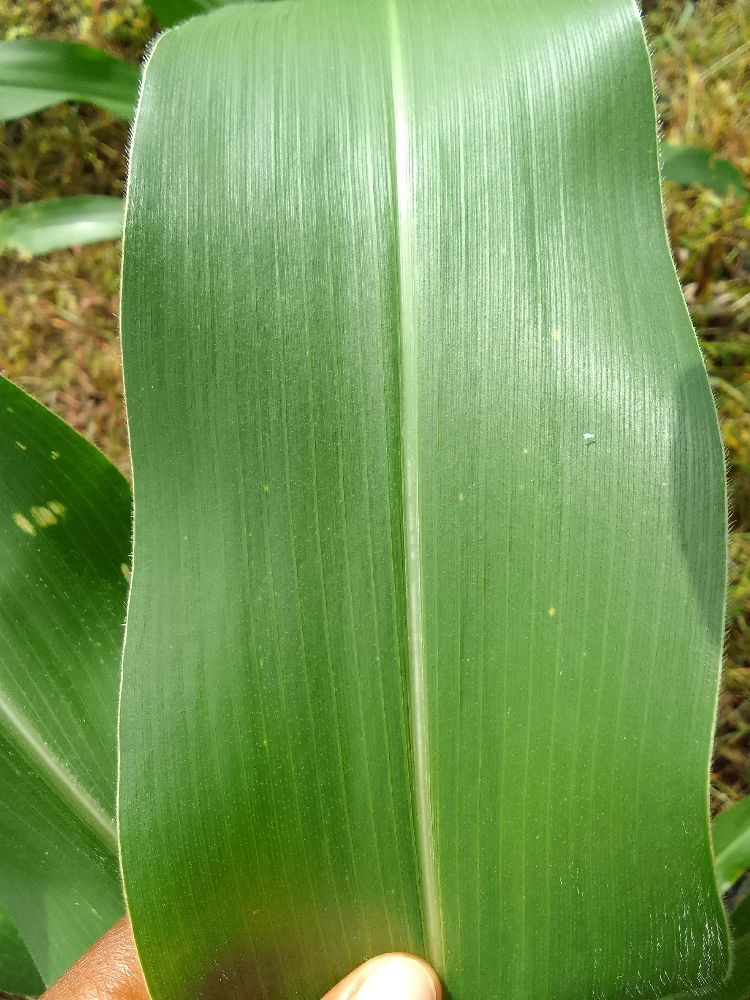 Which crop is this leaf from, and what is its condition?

maize, healthy
